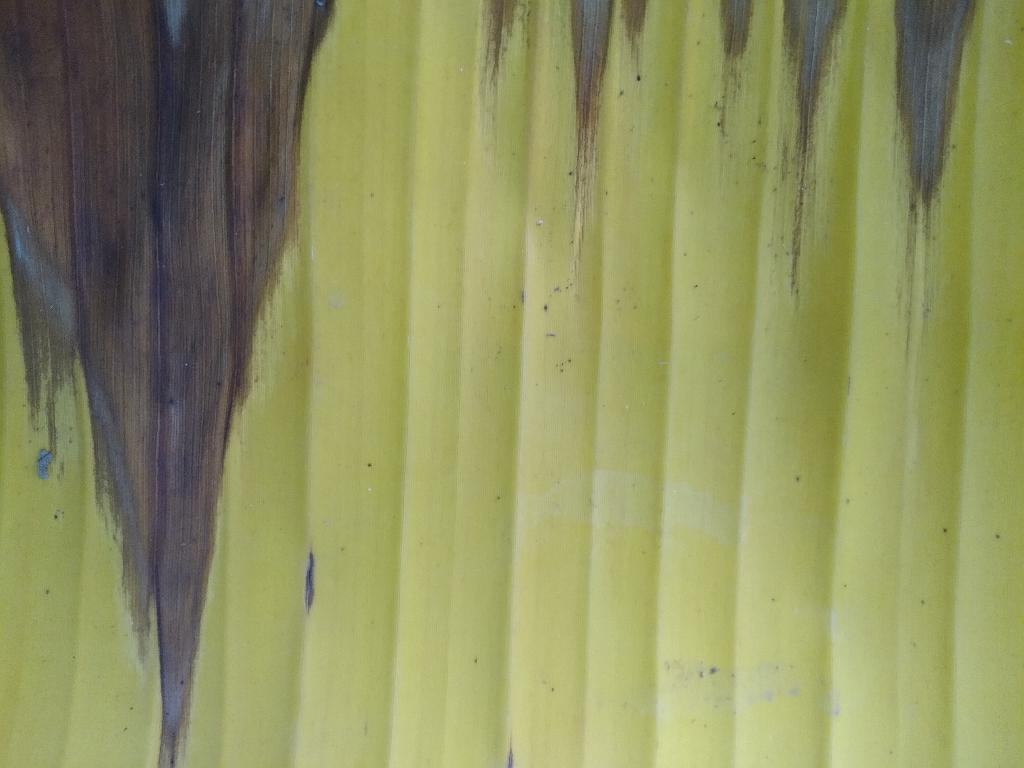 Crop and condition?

banana, fusarium wilt race 1
